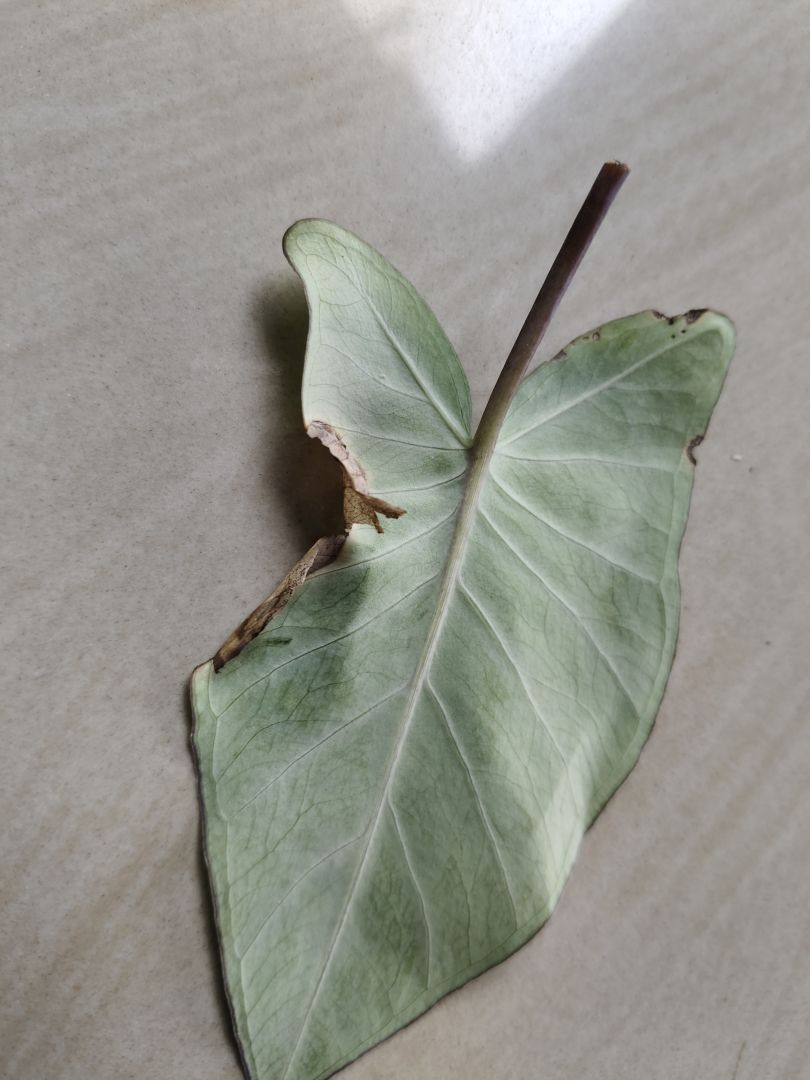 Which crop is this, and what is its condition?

taro, leaf blight
